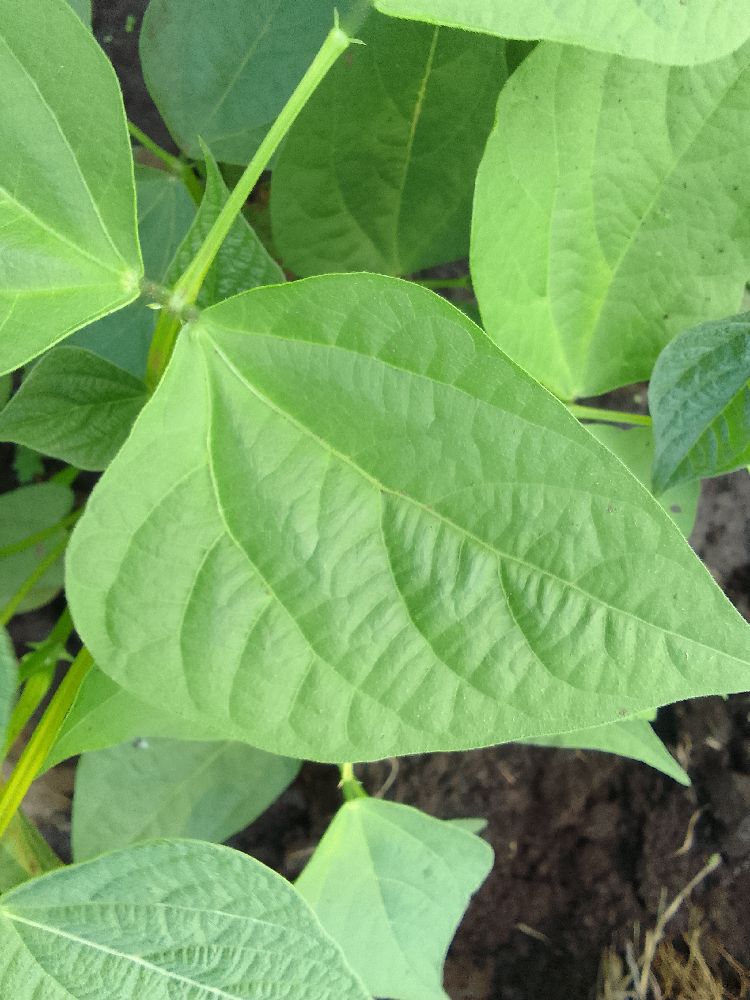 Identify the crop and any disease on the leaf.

common bean, healthy
